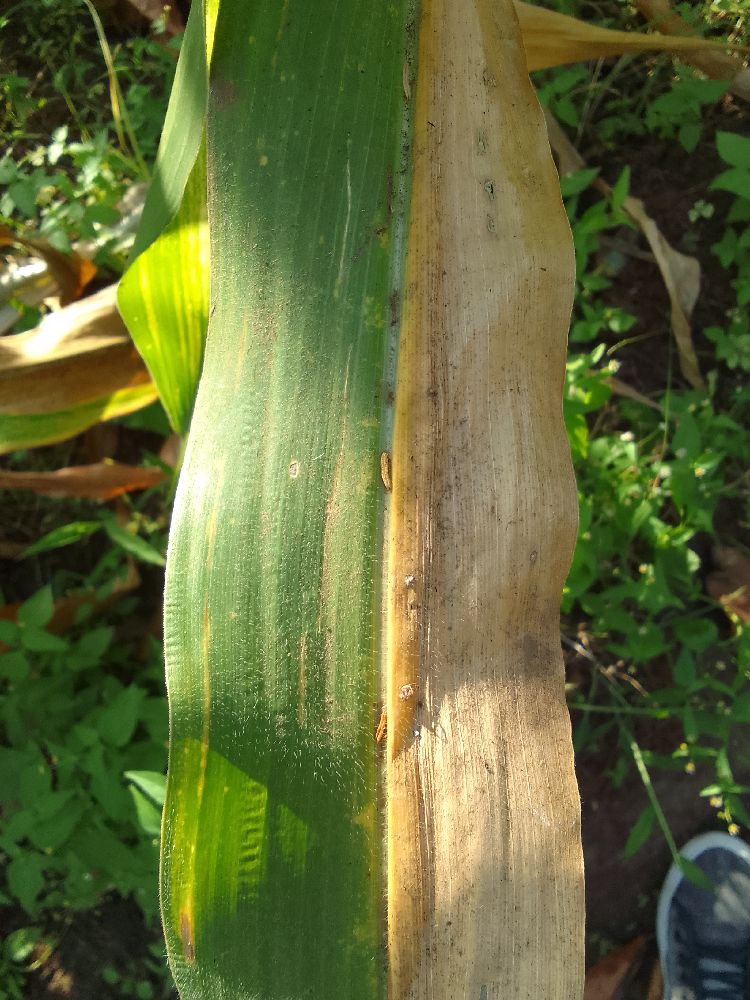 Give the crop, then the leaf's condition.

maize, maize lethal necrosis
